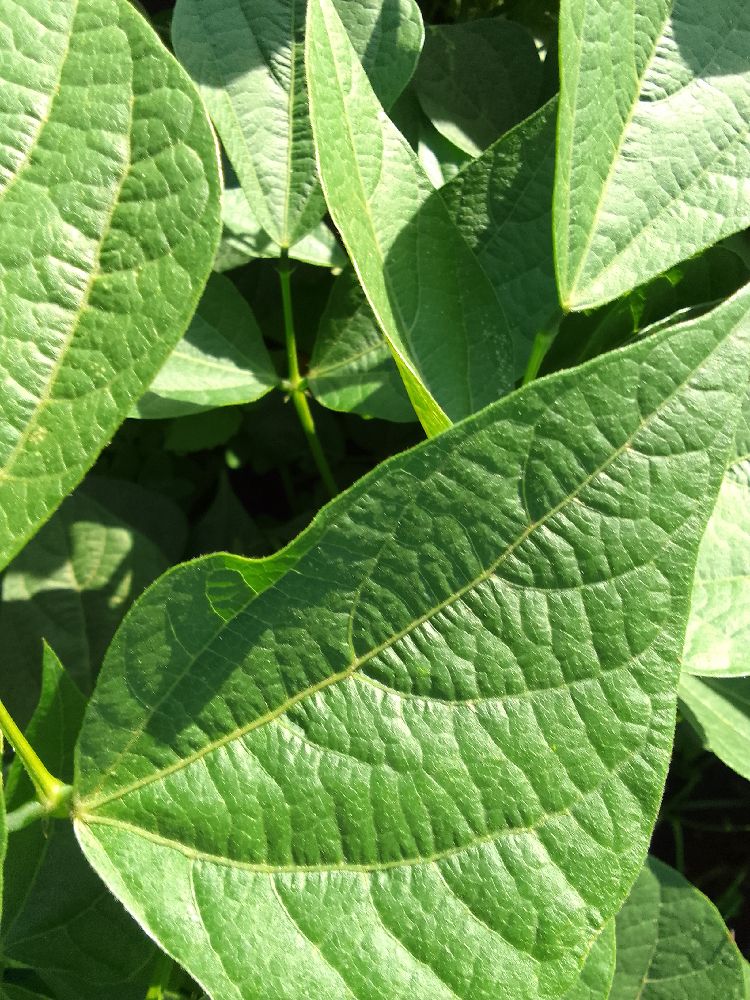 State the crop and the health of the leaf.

common bean, healthy
